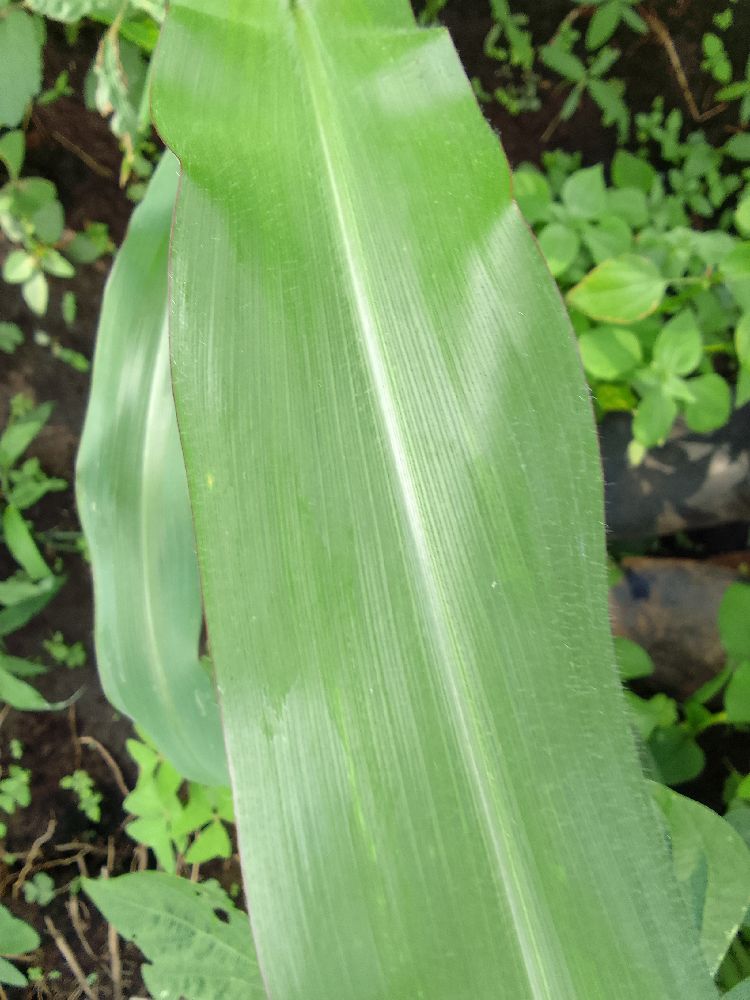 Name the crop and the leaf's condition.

maize, healthy
